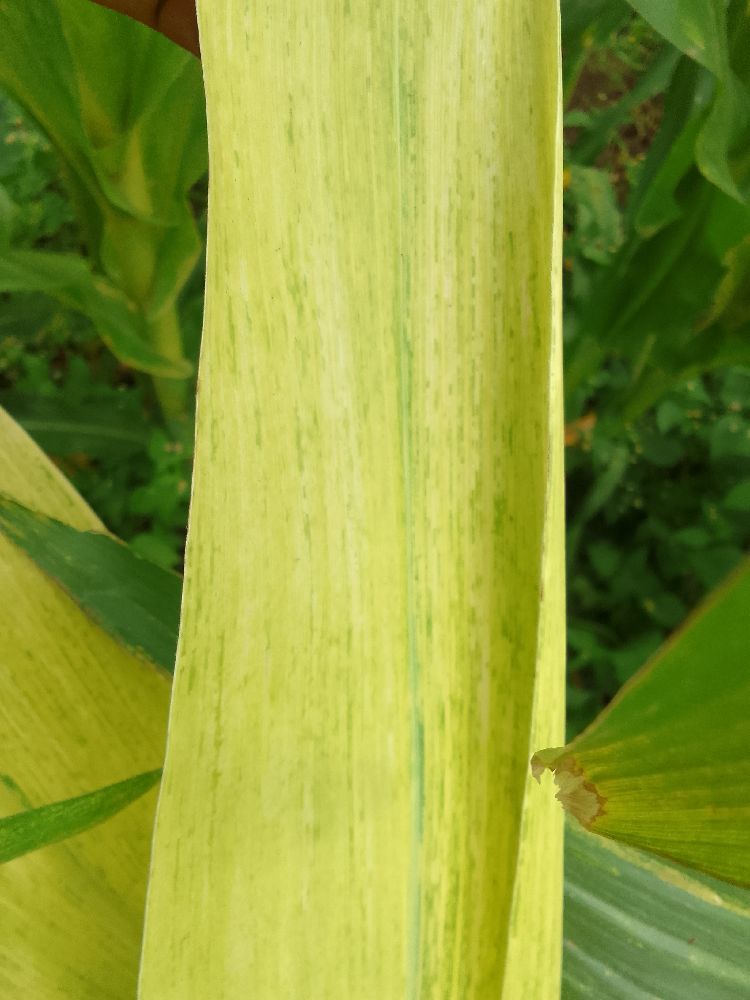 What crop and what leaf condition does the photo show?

maize, maize lethal necrosis
